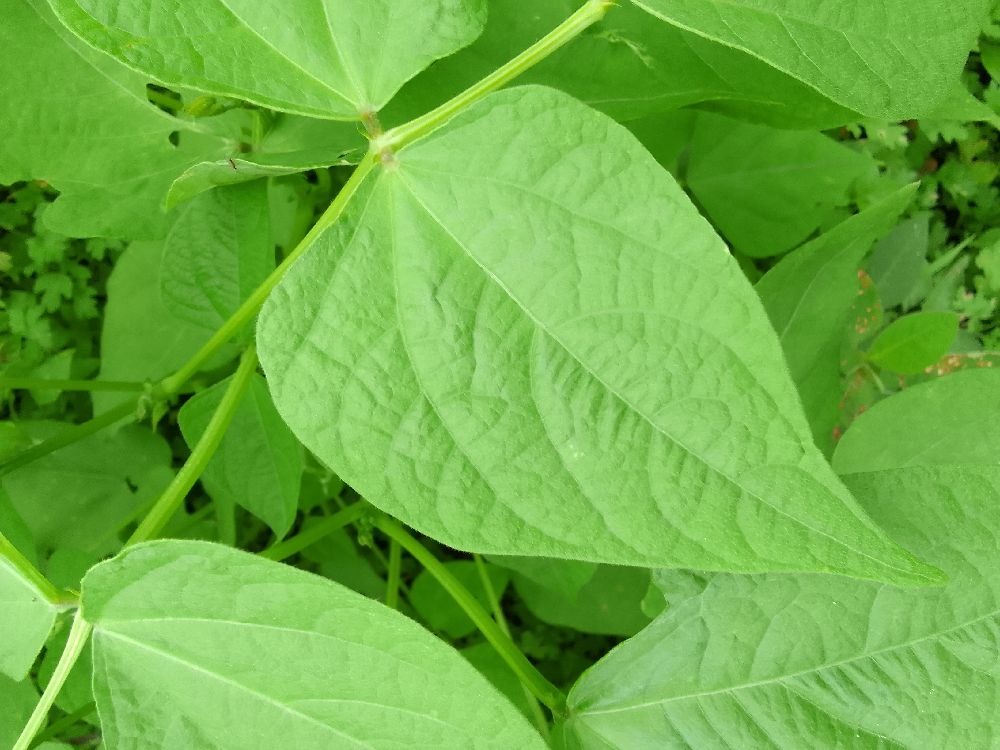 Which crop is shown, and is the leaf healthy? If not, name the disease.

common bean, healthy
